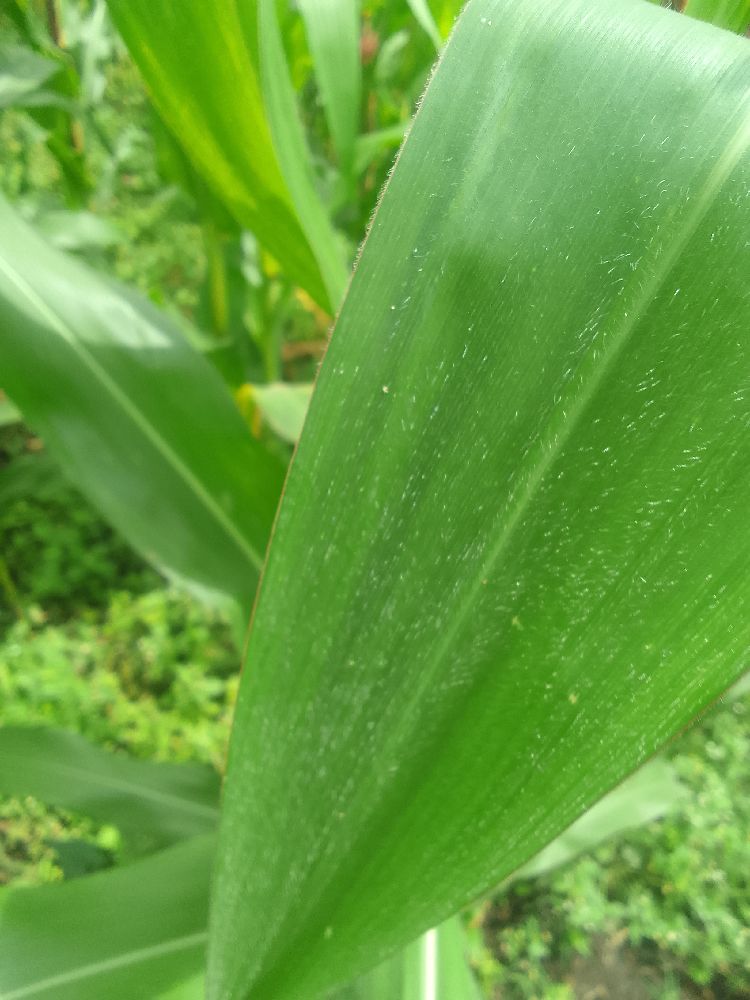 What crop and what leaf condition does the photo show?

maize, healthy
